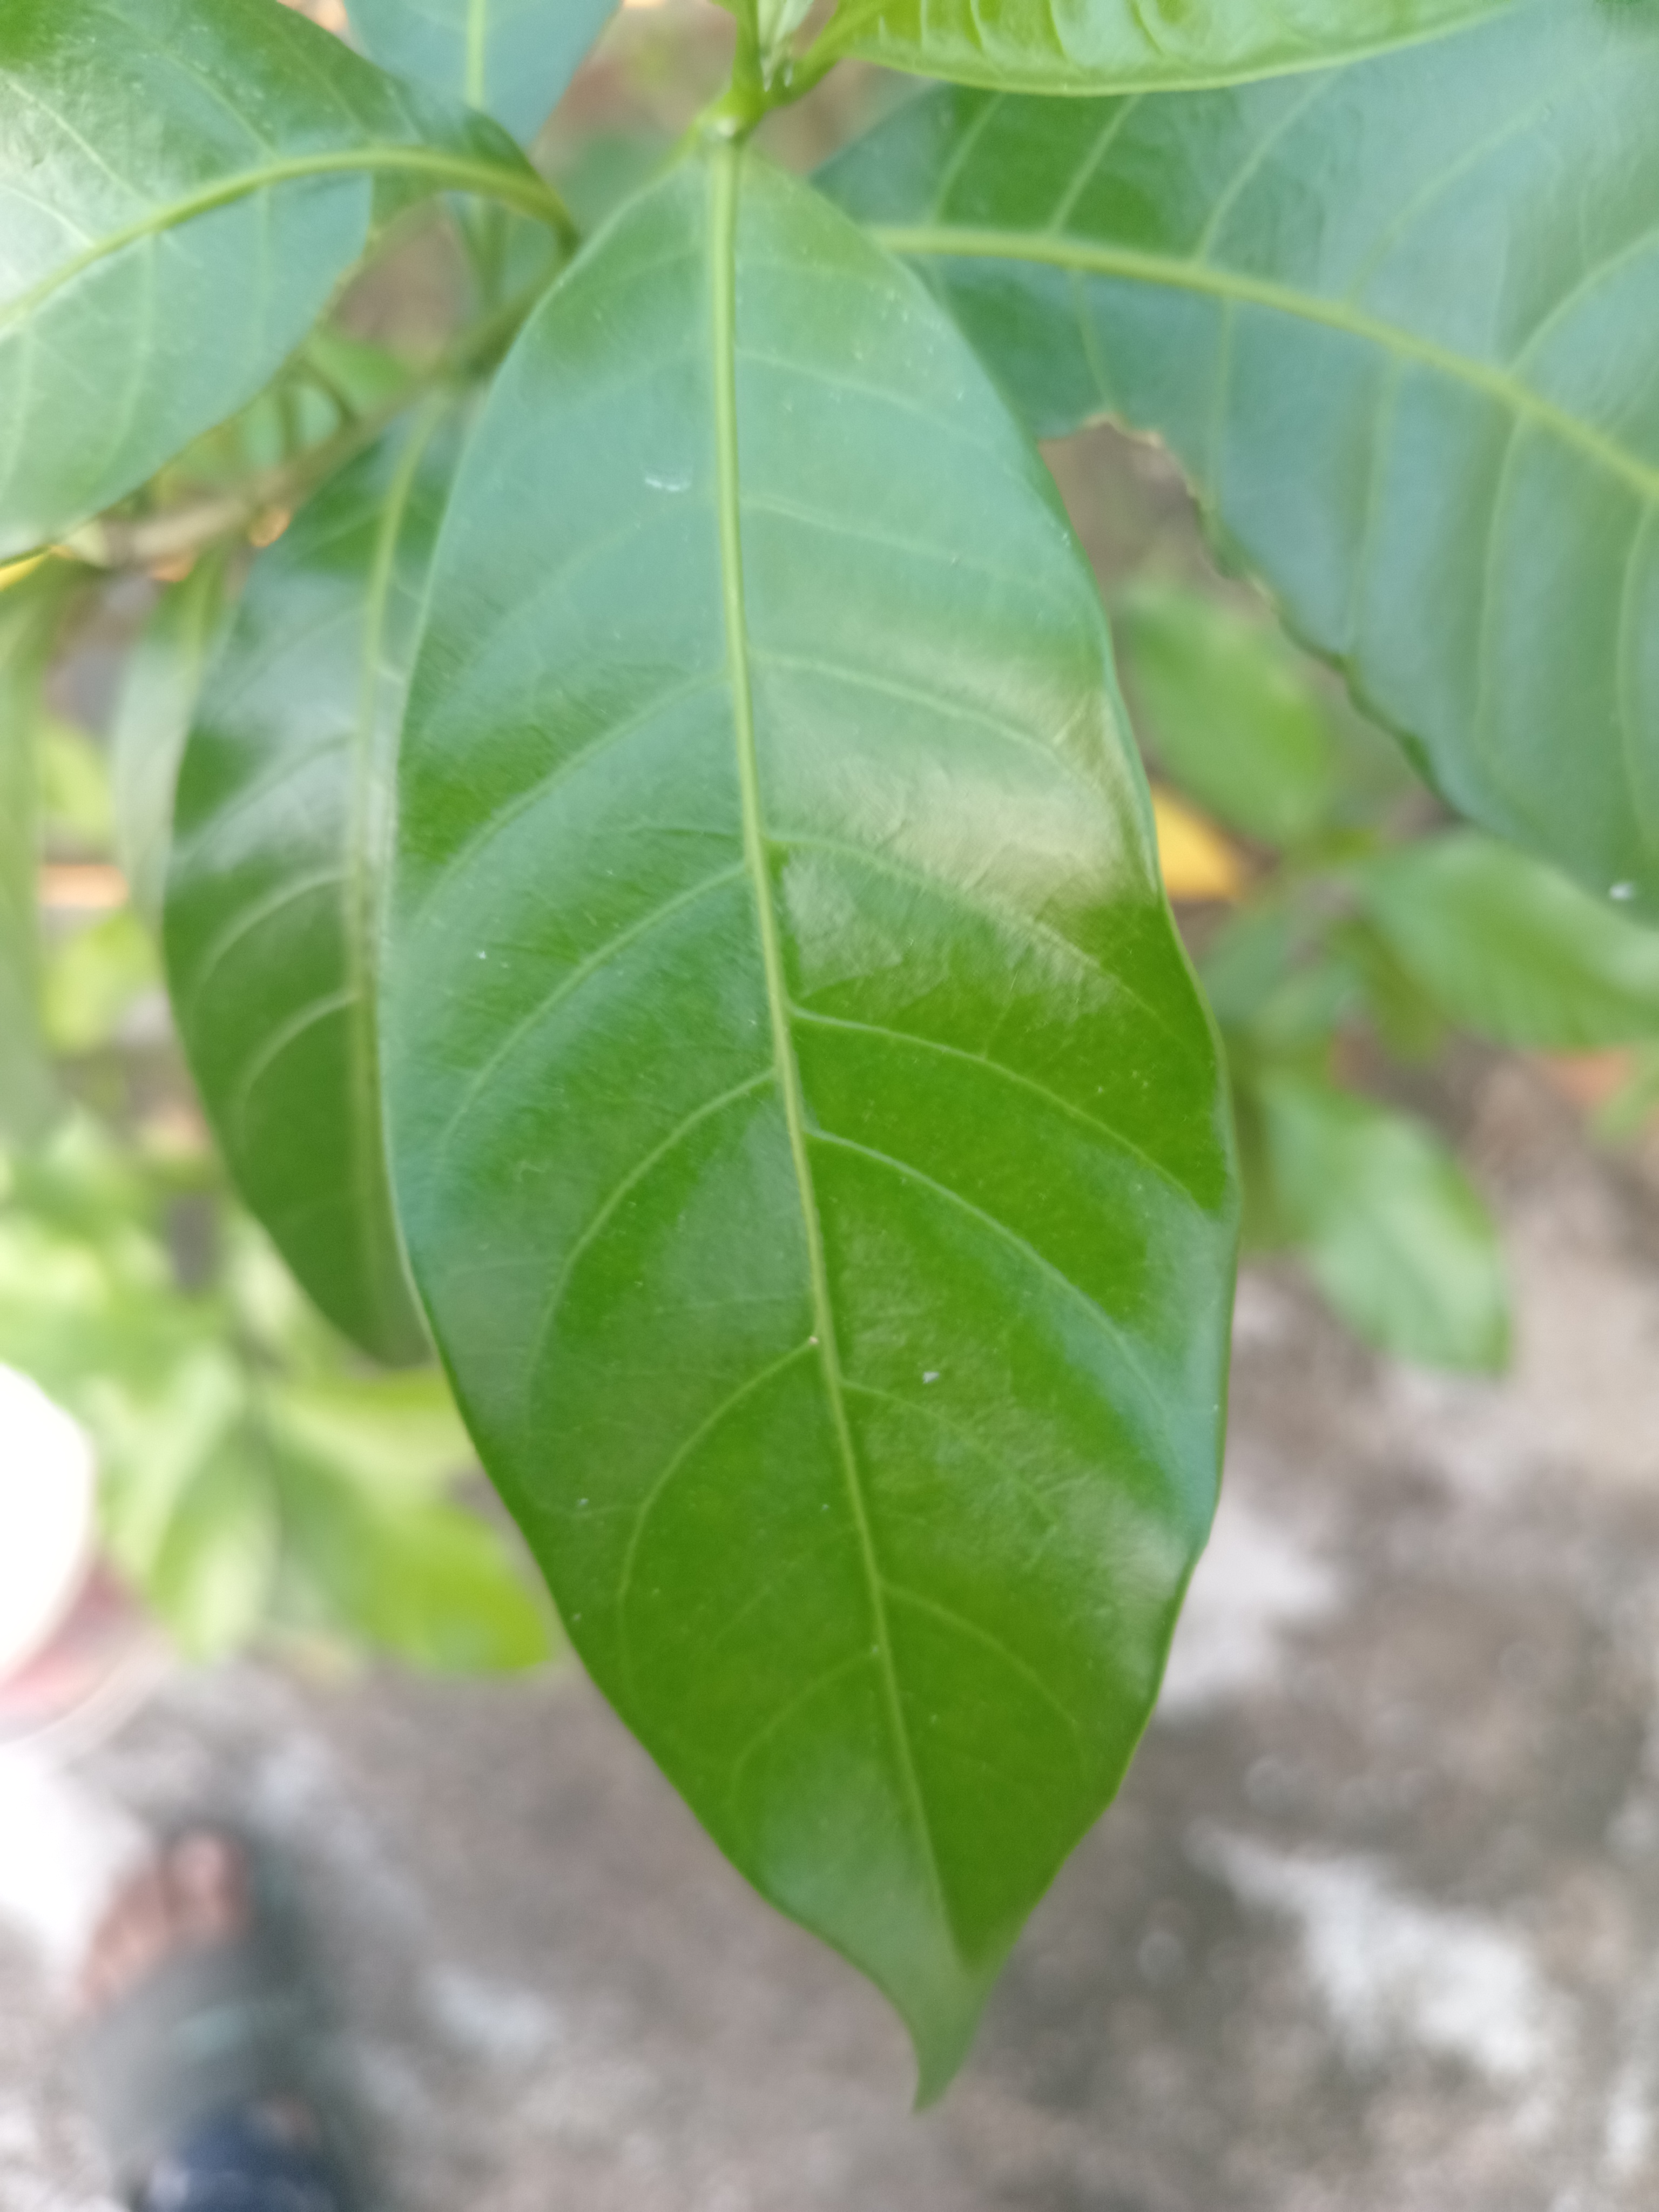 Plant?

togor
